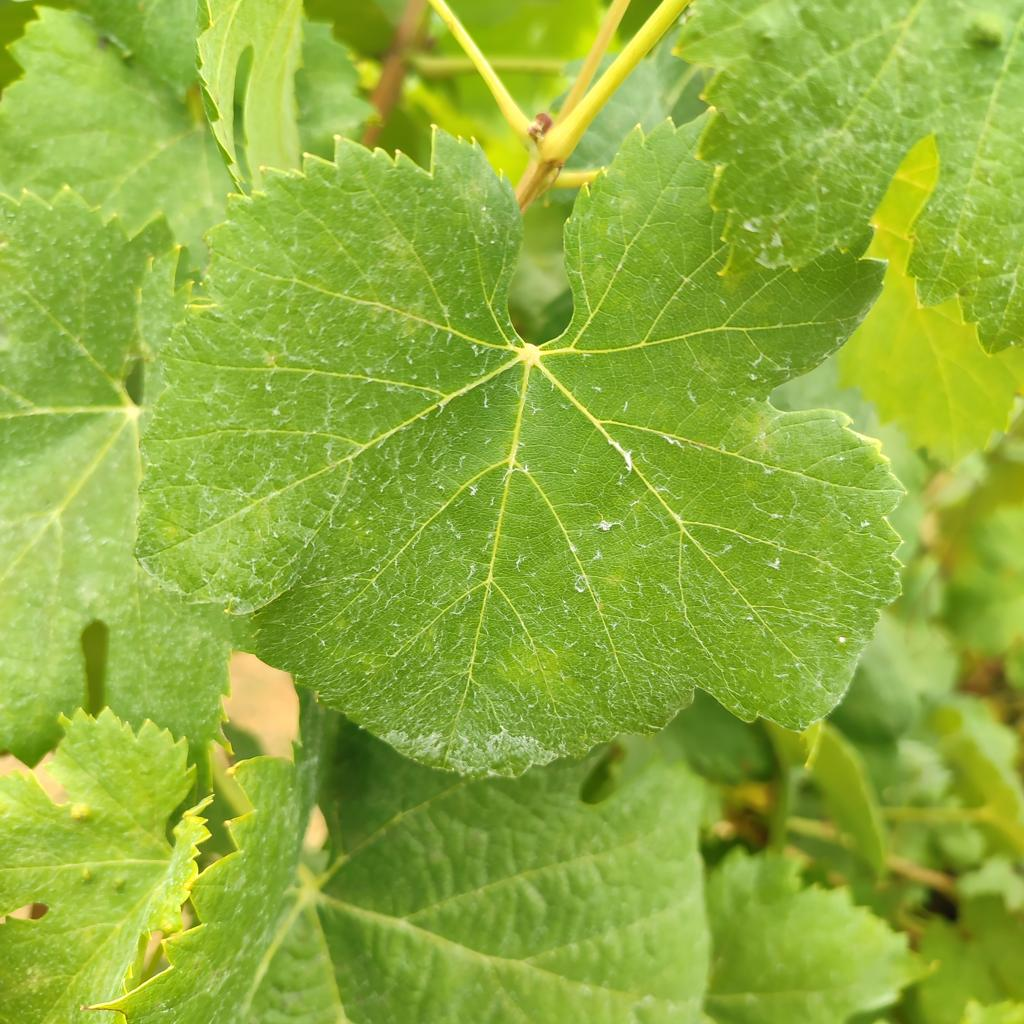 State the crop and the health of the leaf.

grapevine, healthy
